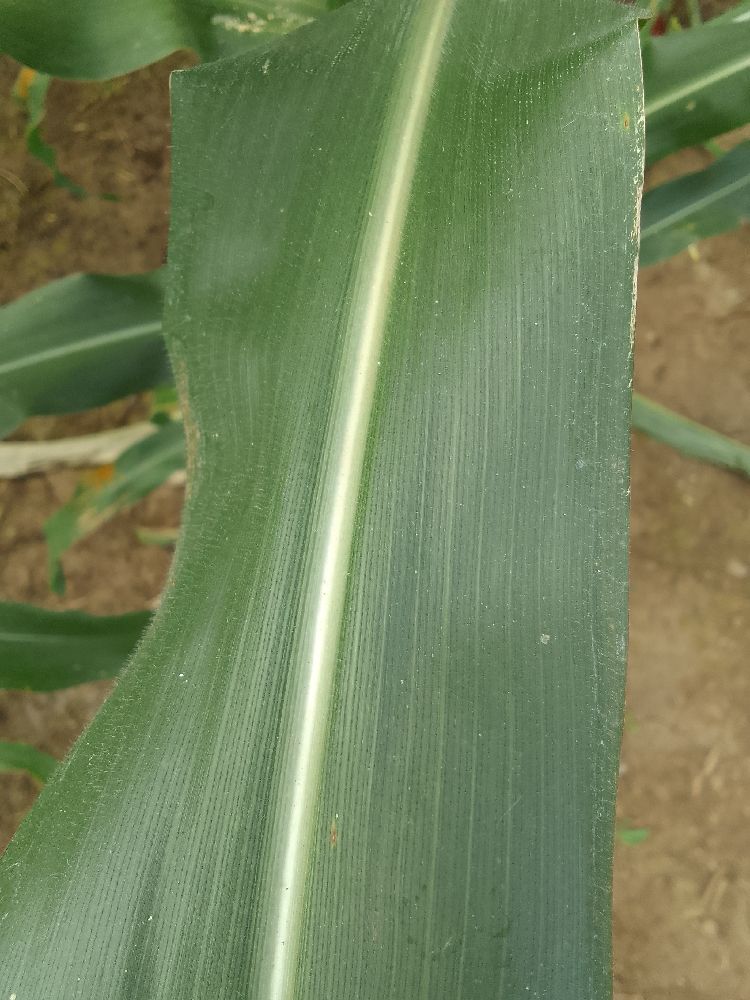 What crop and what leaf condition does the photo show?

maize, healthy
